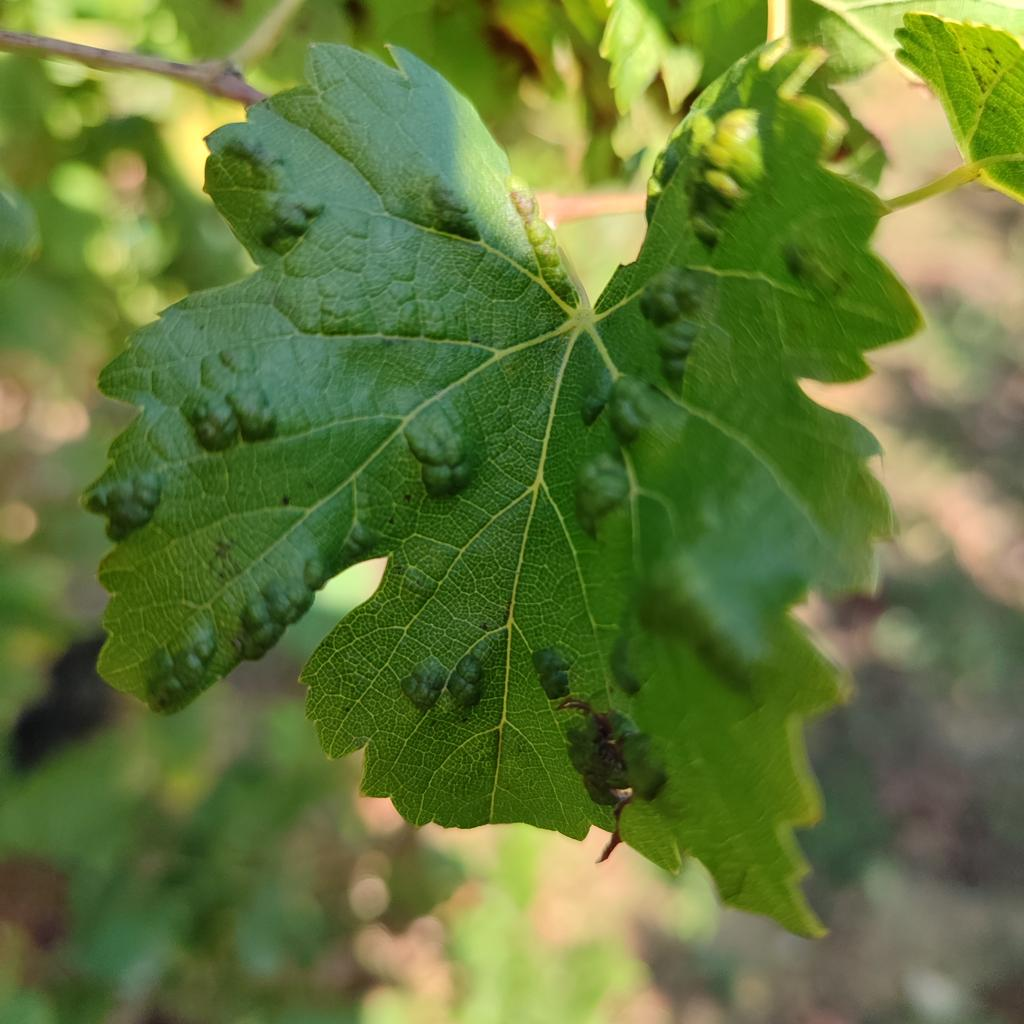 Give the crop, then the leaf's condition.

grapevine, erineum mite
